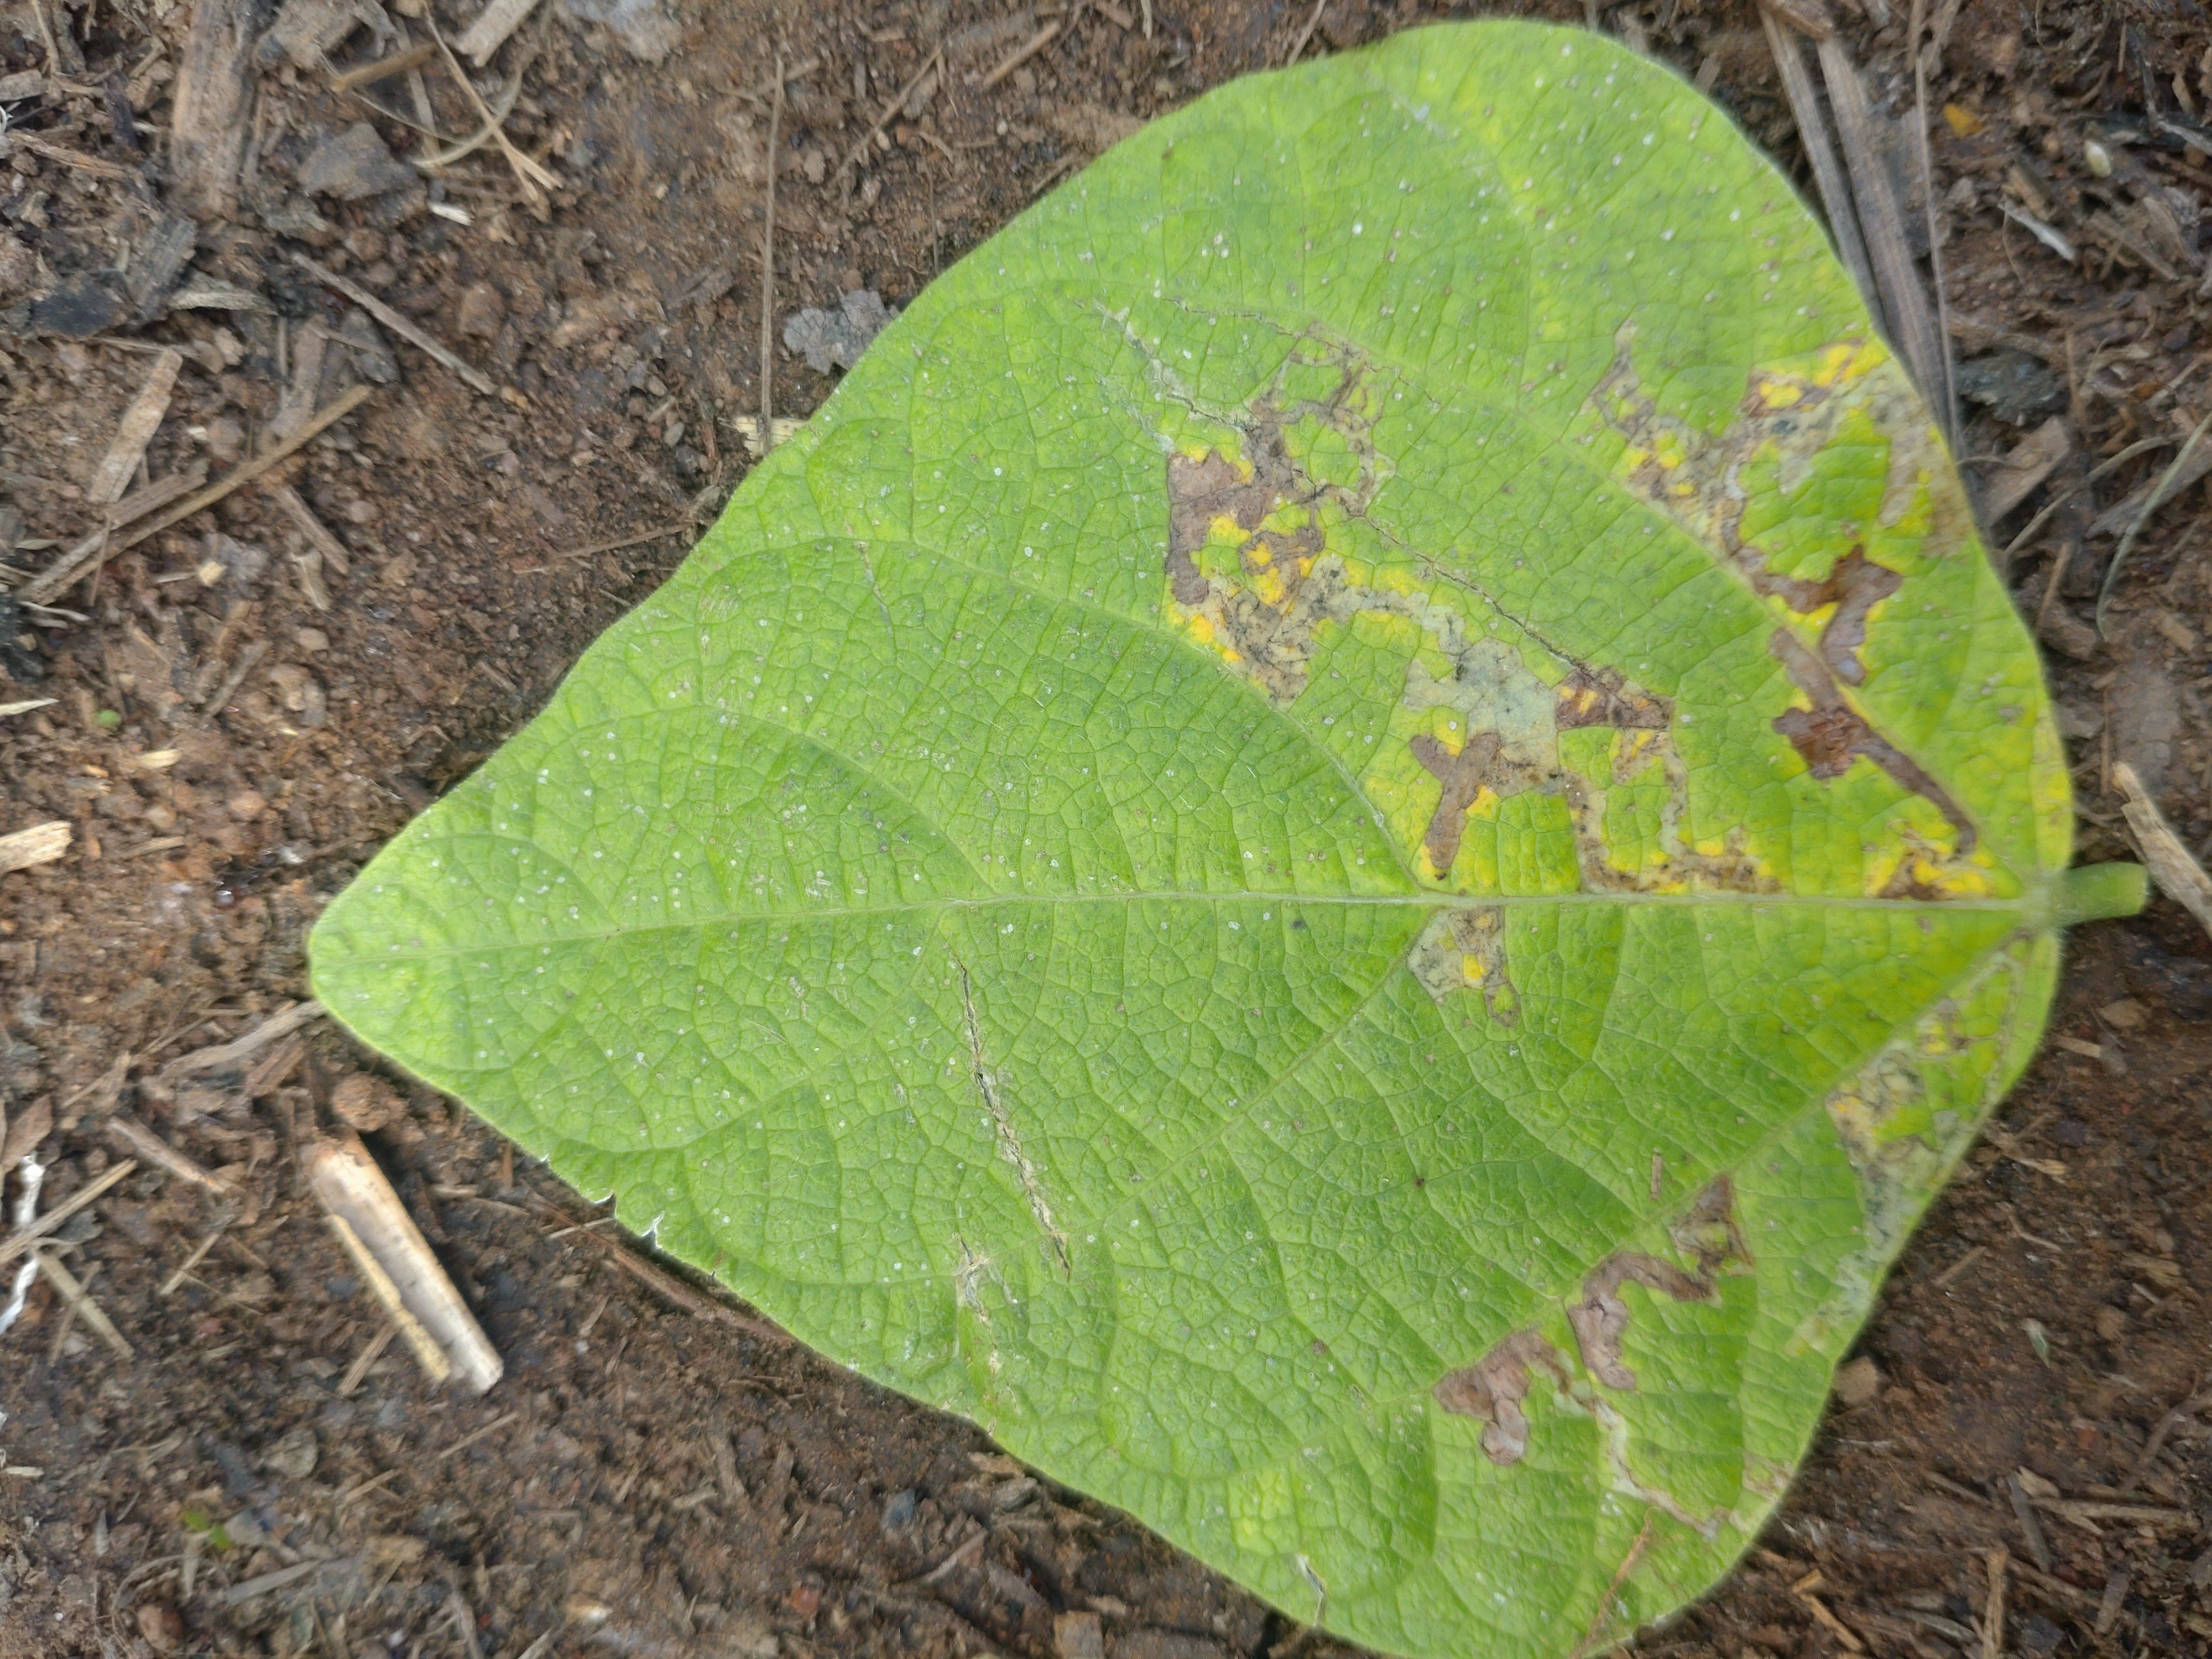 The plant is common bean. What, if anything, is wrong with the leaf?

anthracnose
